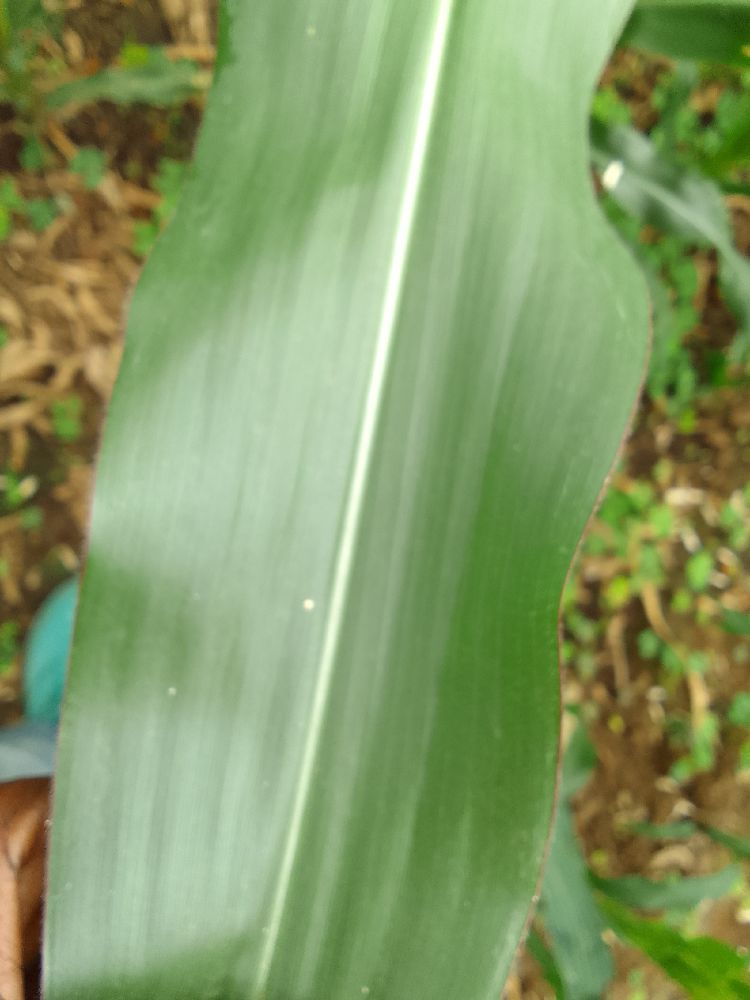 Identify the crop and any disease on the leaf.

maize, healthy
